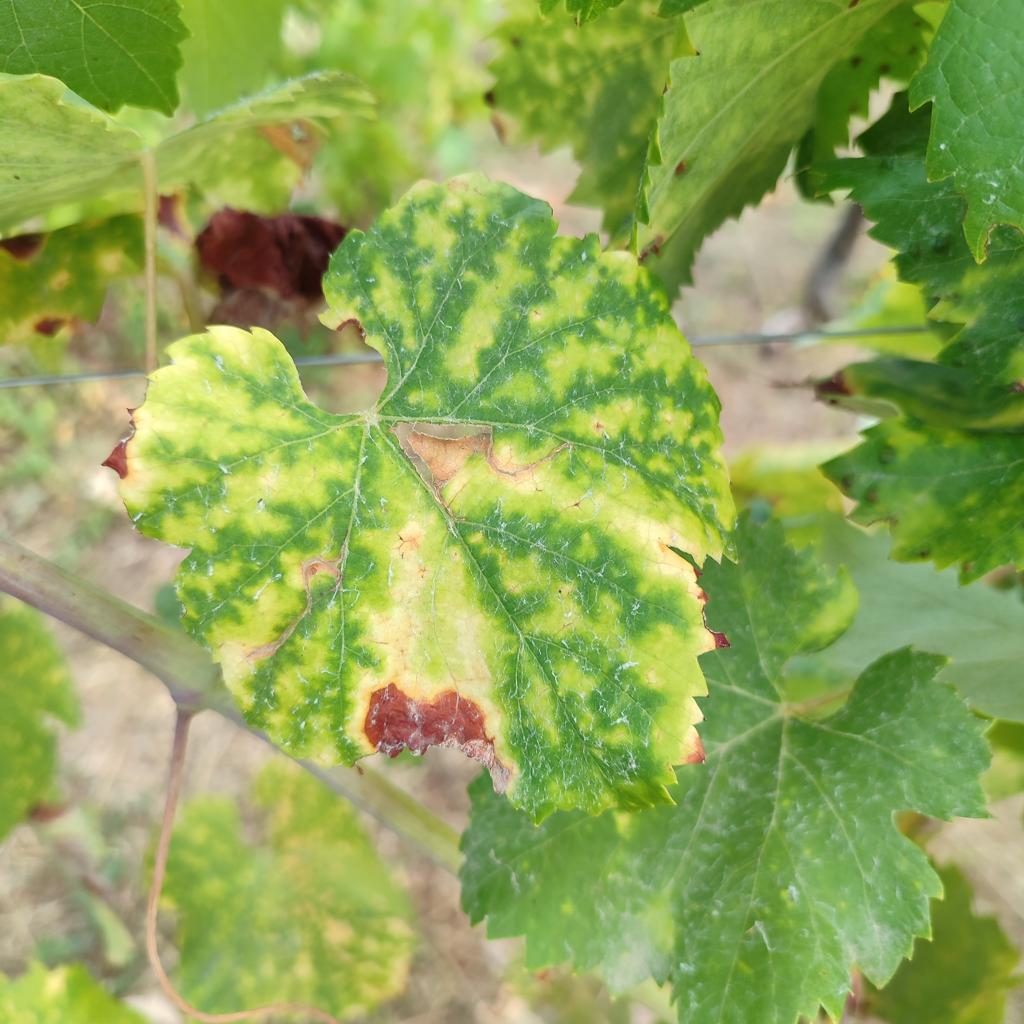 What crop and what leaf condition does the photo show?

grapevine, esca complex
